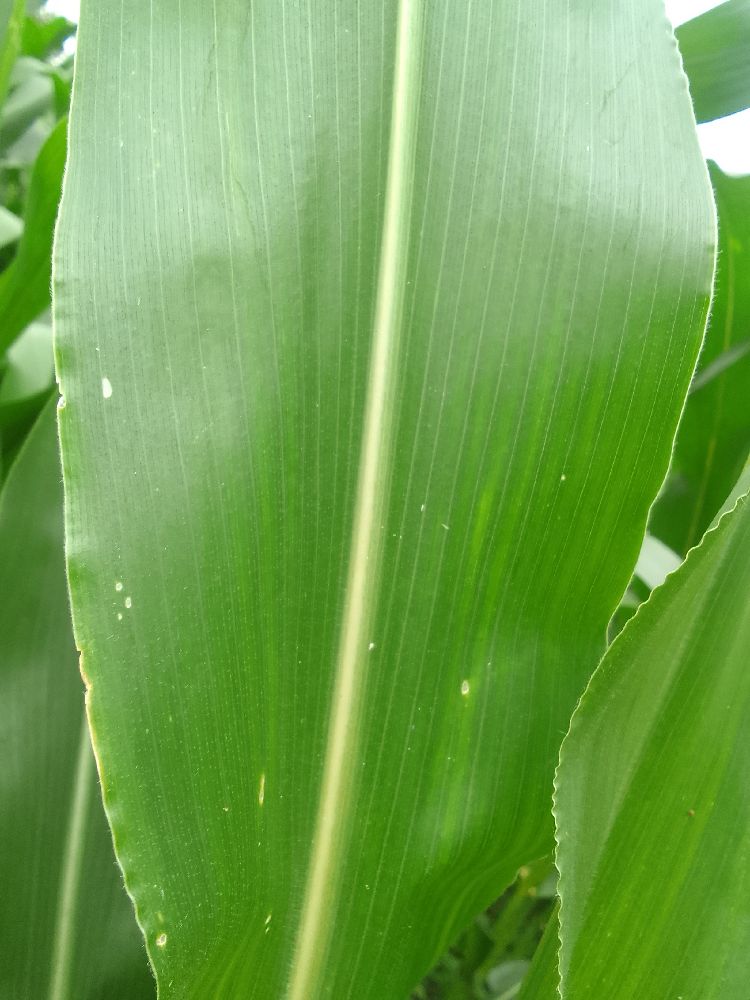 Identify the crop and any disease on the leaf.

maize, healthy
